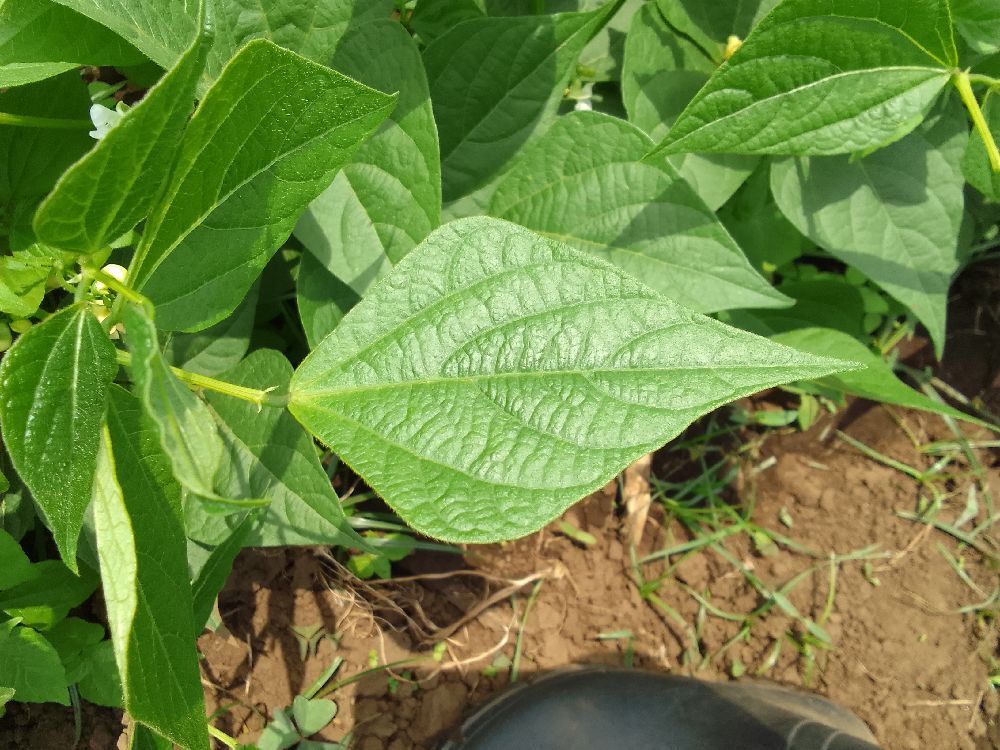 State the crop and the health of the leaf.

common bean, healthy
